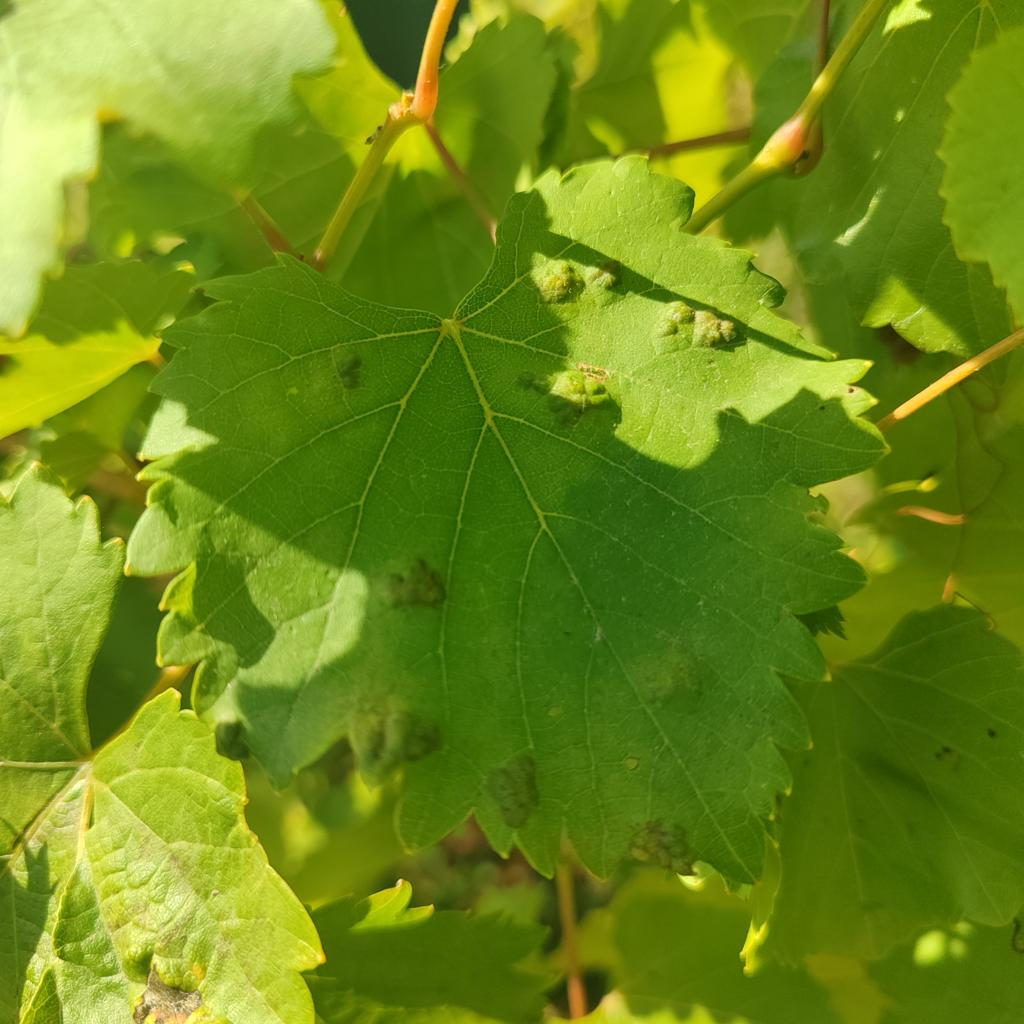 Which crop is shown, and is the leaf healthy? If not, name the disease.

grapevine, erineum mite
